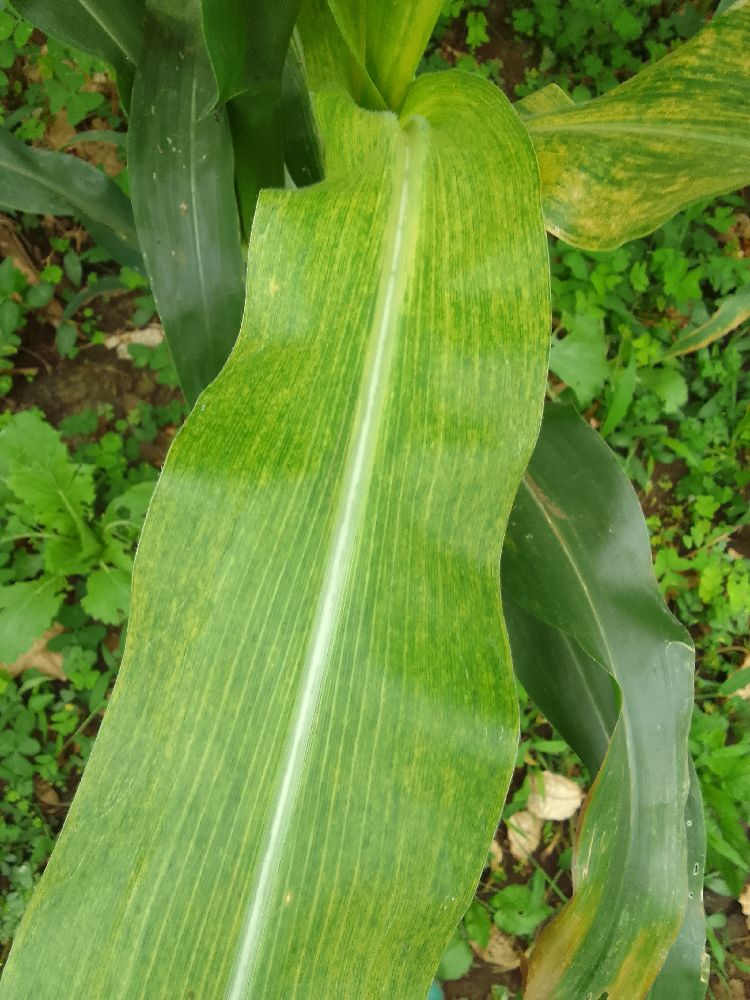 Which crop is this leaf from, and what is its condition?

maize, maize lethal necrosis
